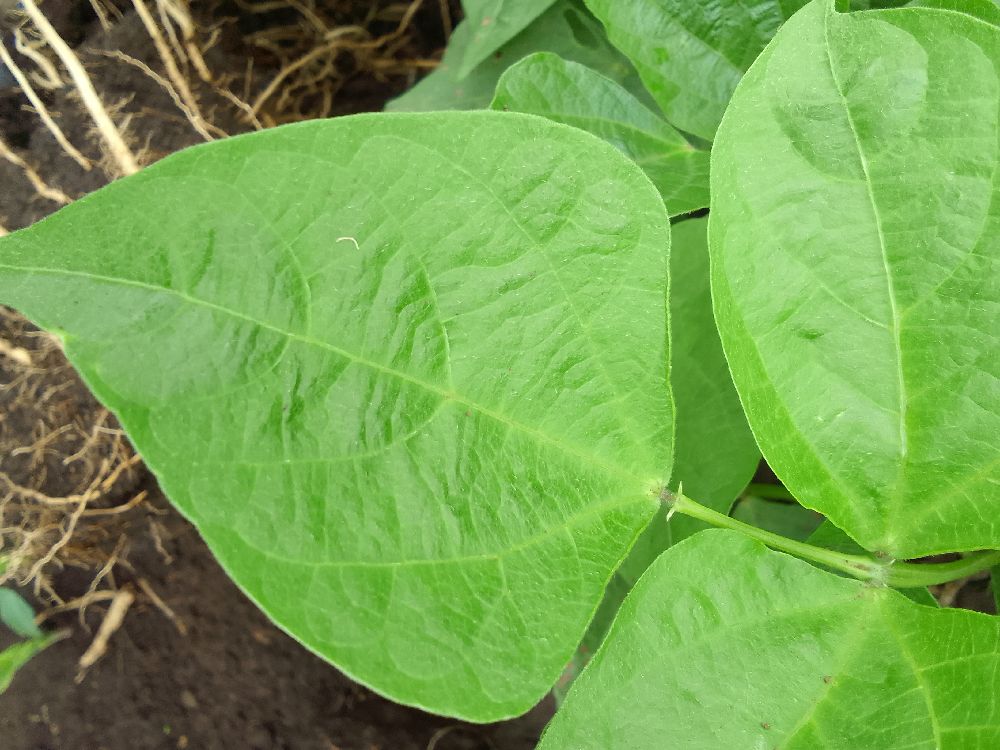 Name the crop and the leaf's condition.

common bean, healthy
